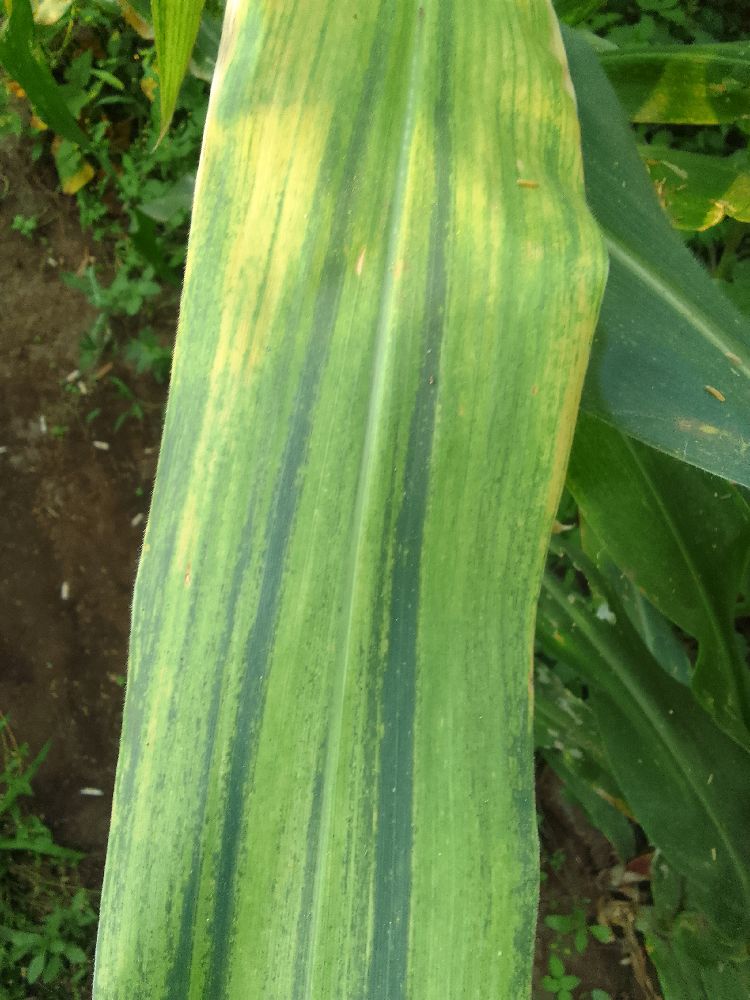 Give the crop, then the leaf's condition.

maize, maize lethal necrosis
